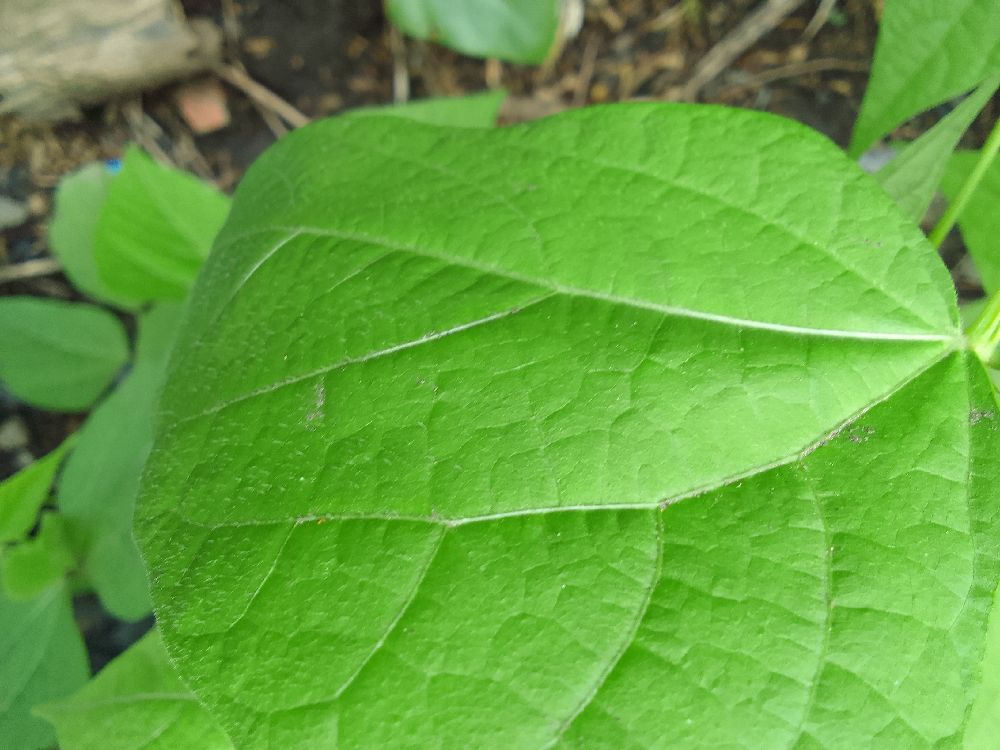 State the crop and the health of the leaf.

common bean, healthy
